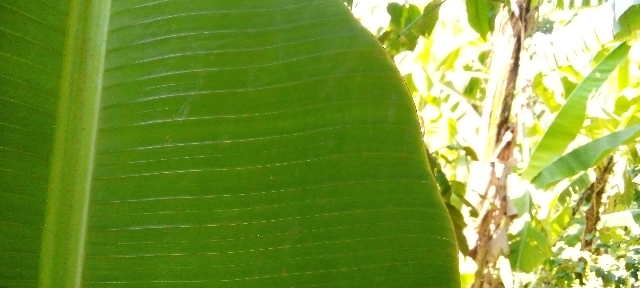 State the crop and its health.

banana, healthy
